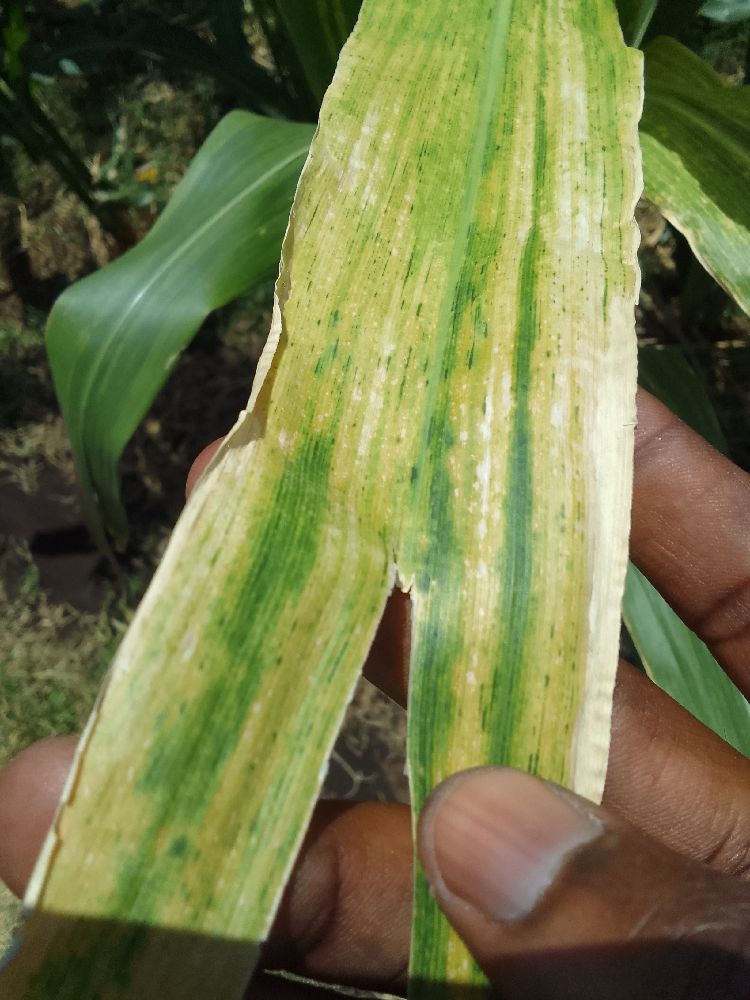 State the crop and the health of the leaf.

maize, maize lethal necrosis
